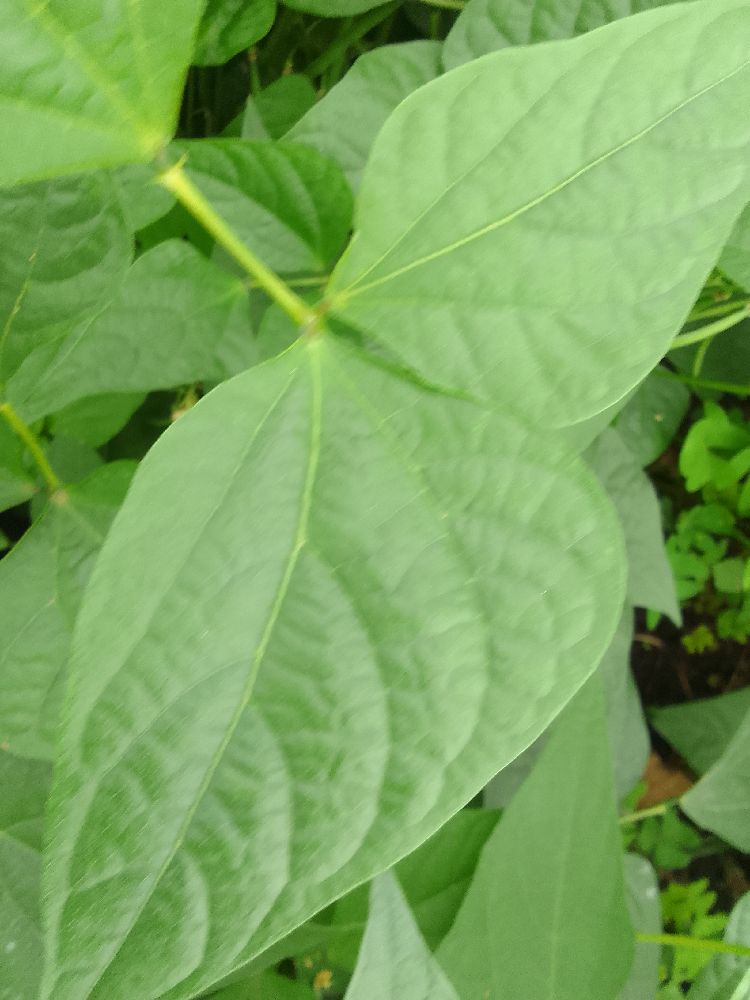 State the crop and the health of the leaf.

common bean, healthy
